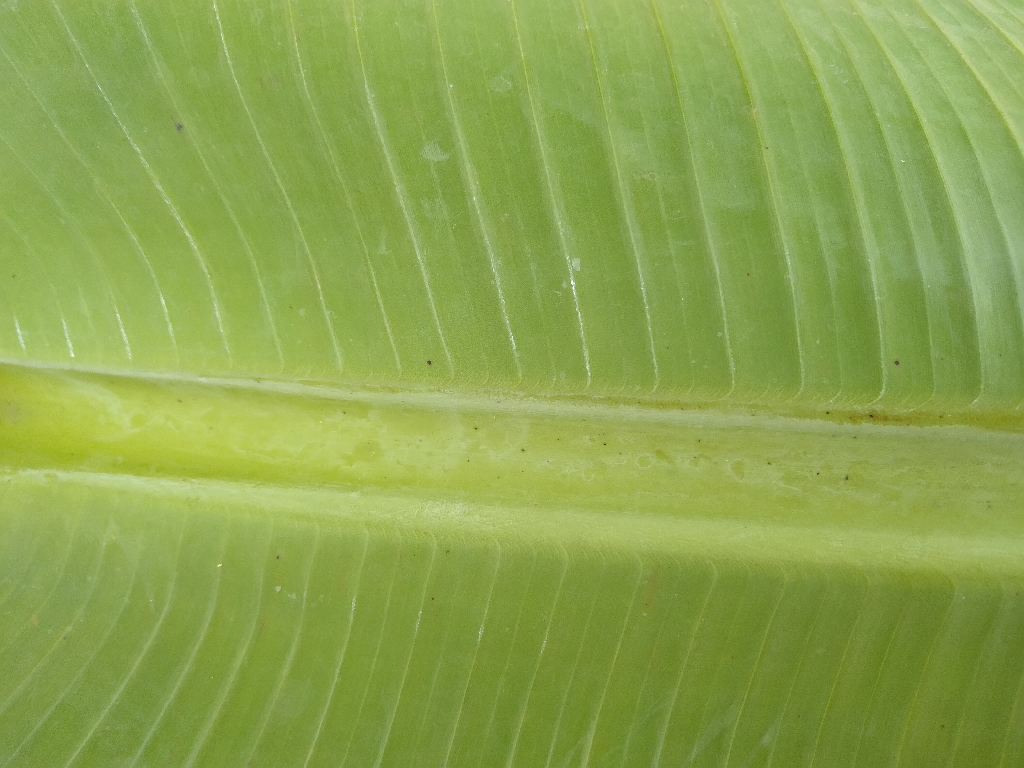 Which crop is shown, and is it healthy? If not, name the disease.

banana, healthy
